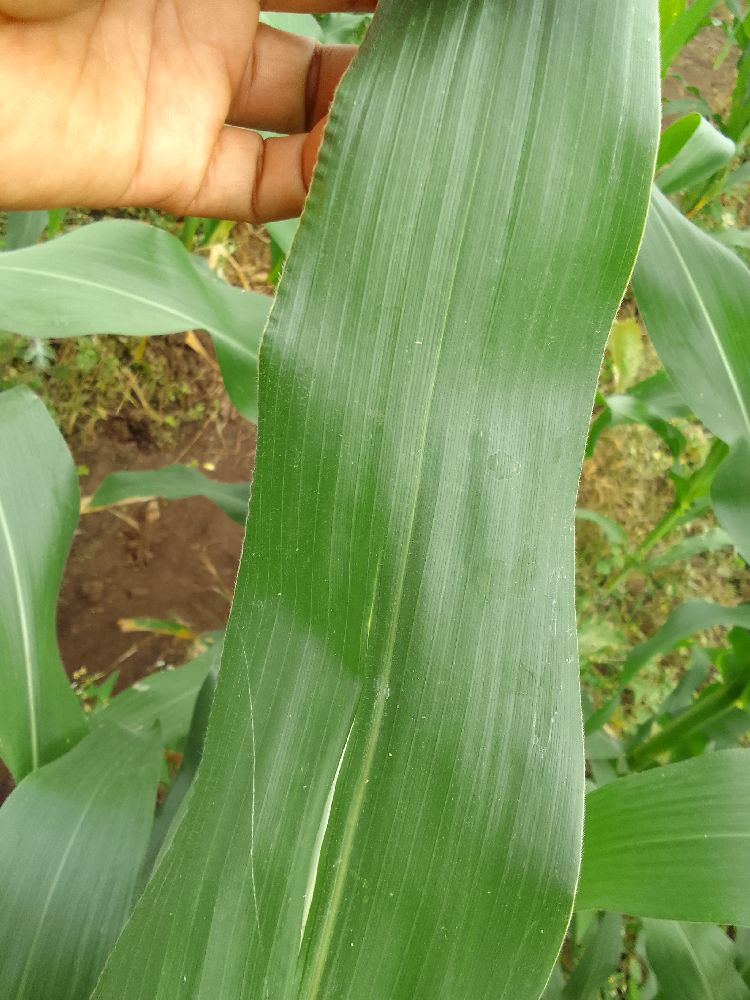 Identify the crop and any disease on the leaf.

maize, healthy
